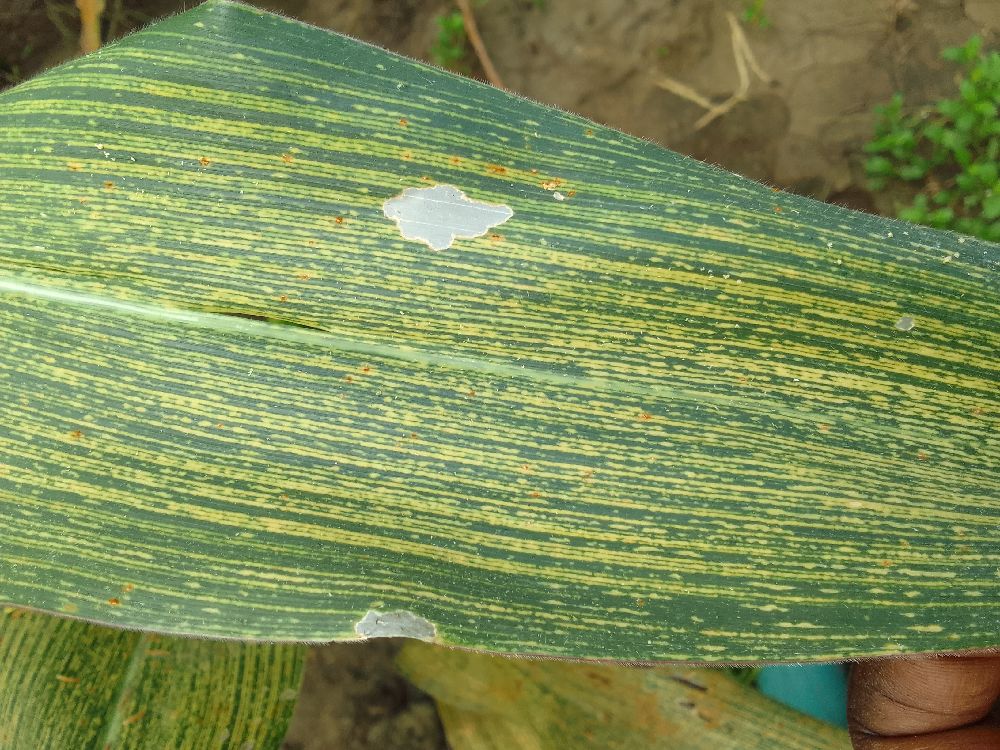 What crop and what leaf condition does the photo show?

maize, maize streak virus
